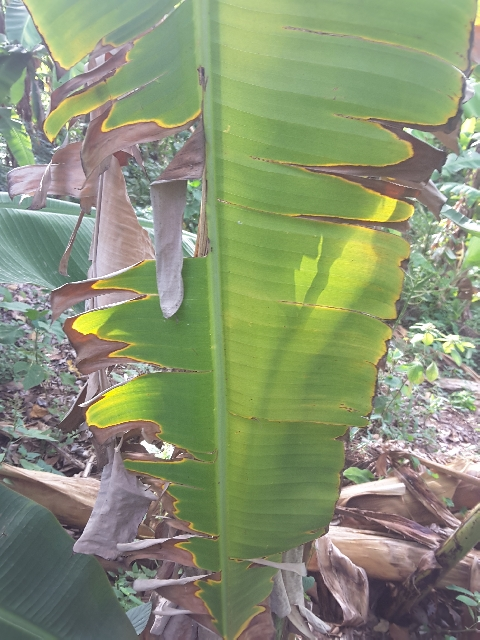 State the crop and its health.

banana, fusarium wilt race 1
